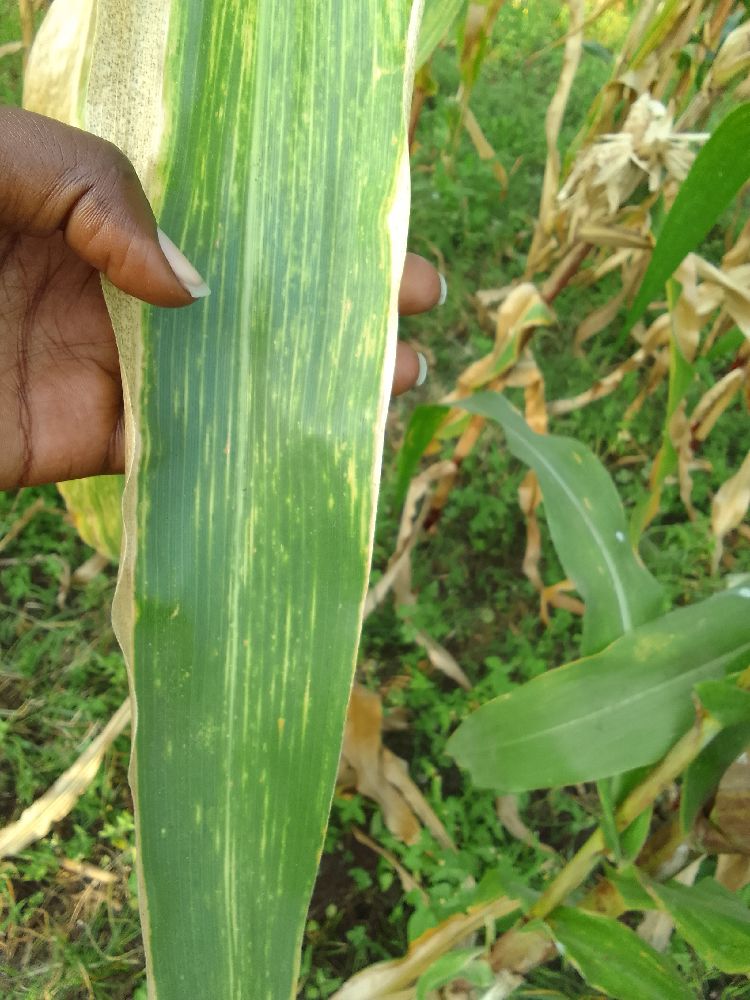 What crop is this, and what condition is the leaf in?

maize, maize lethal necrosis
